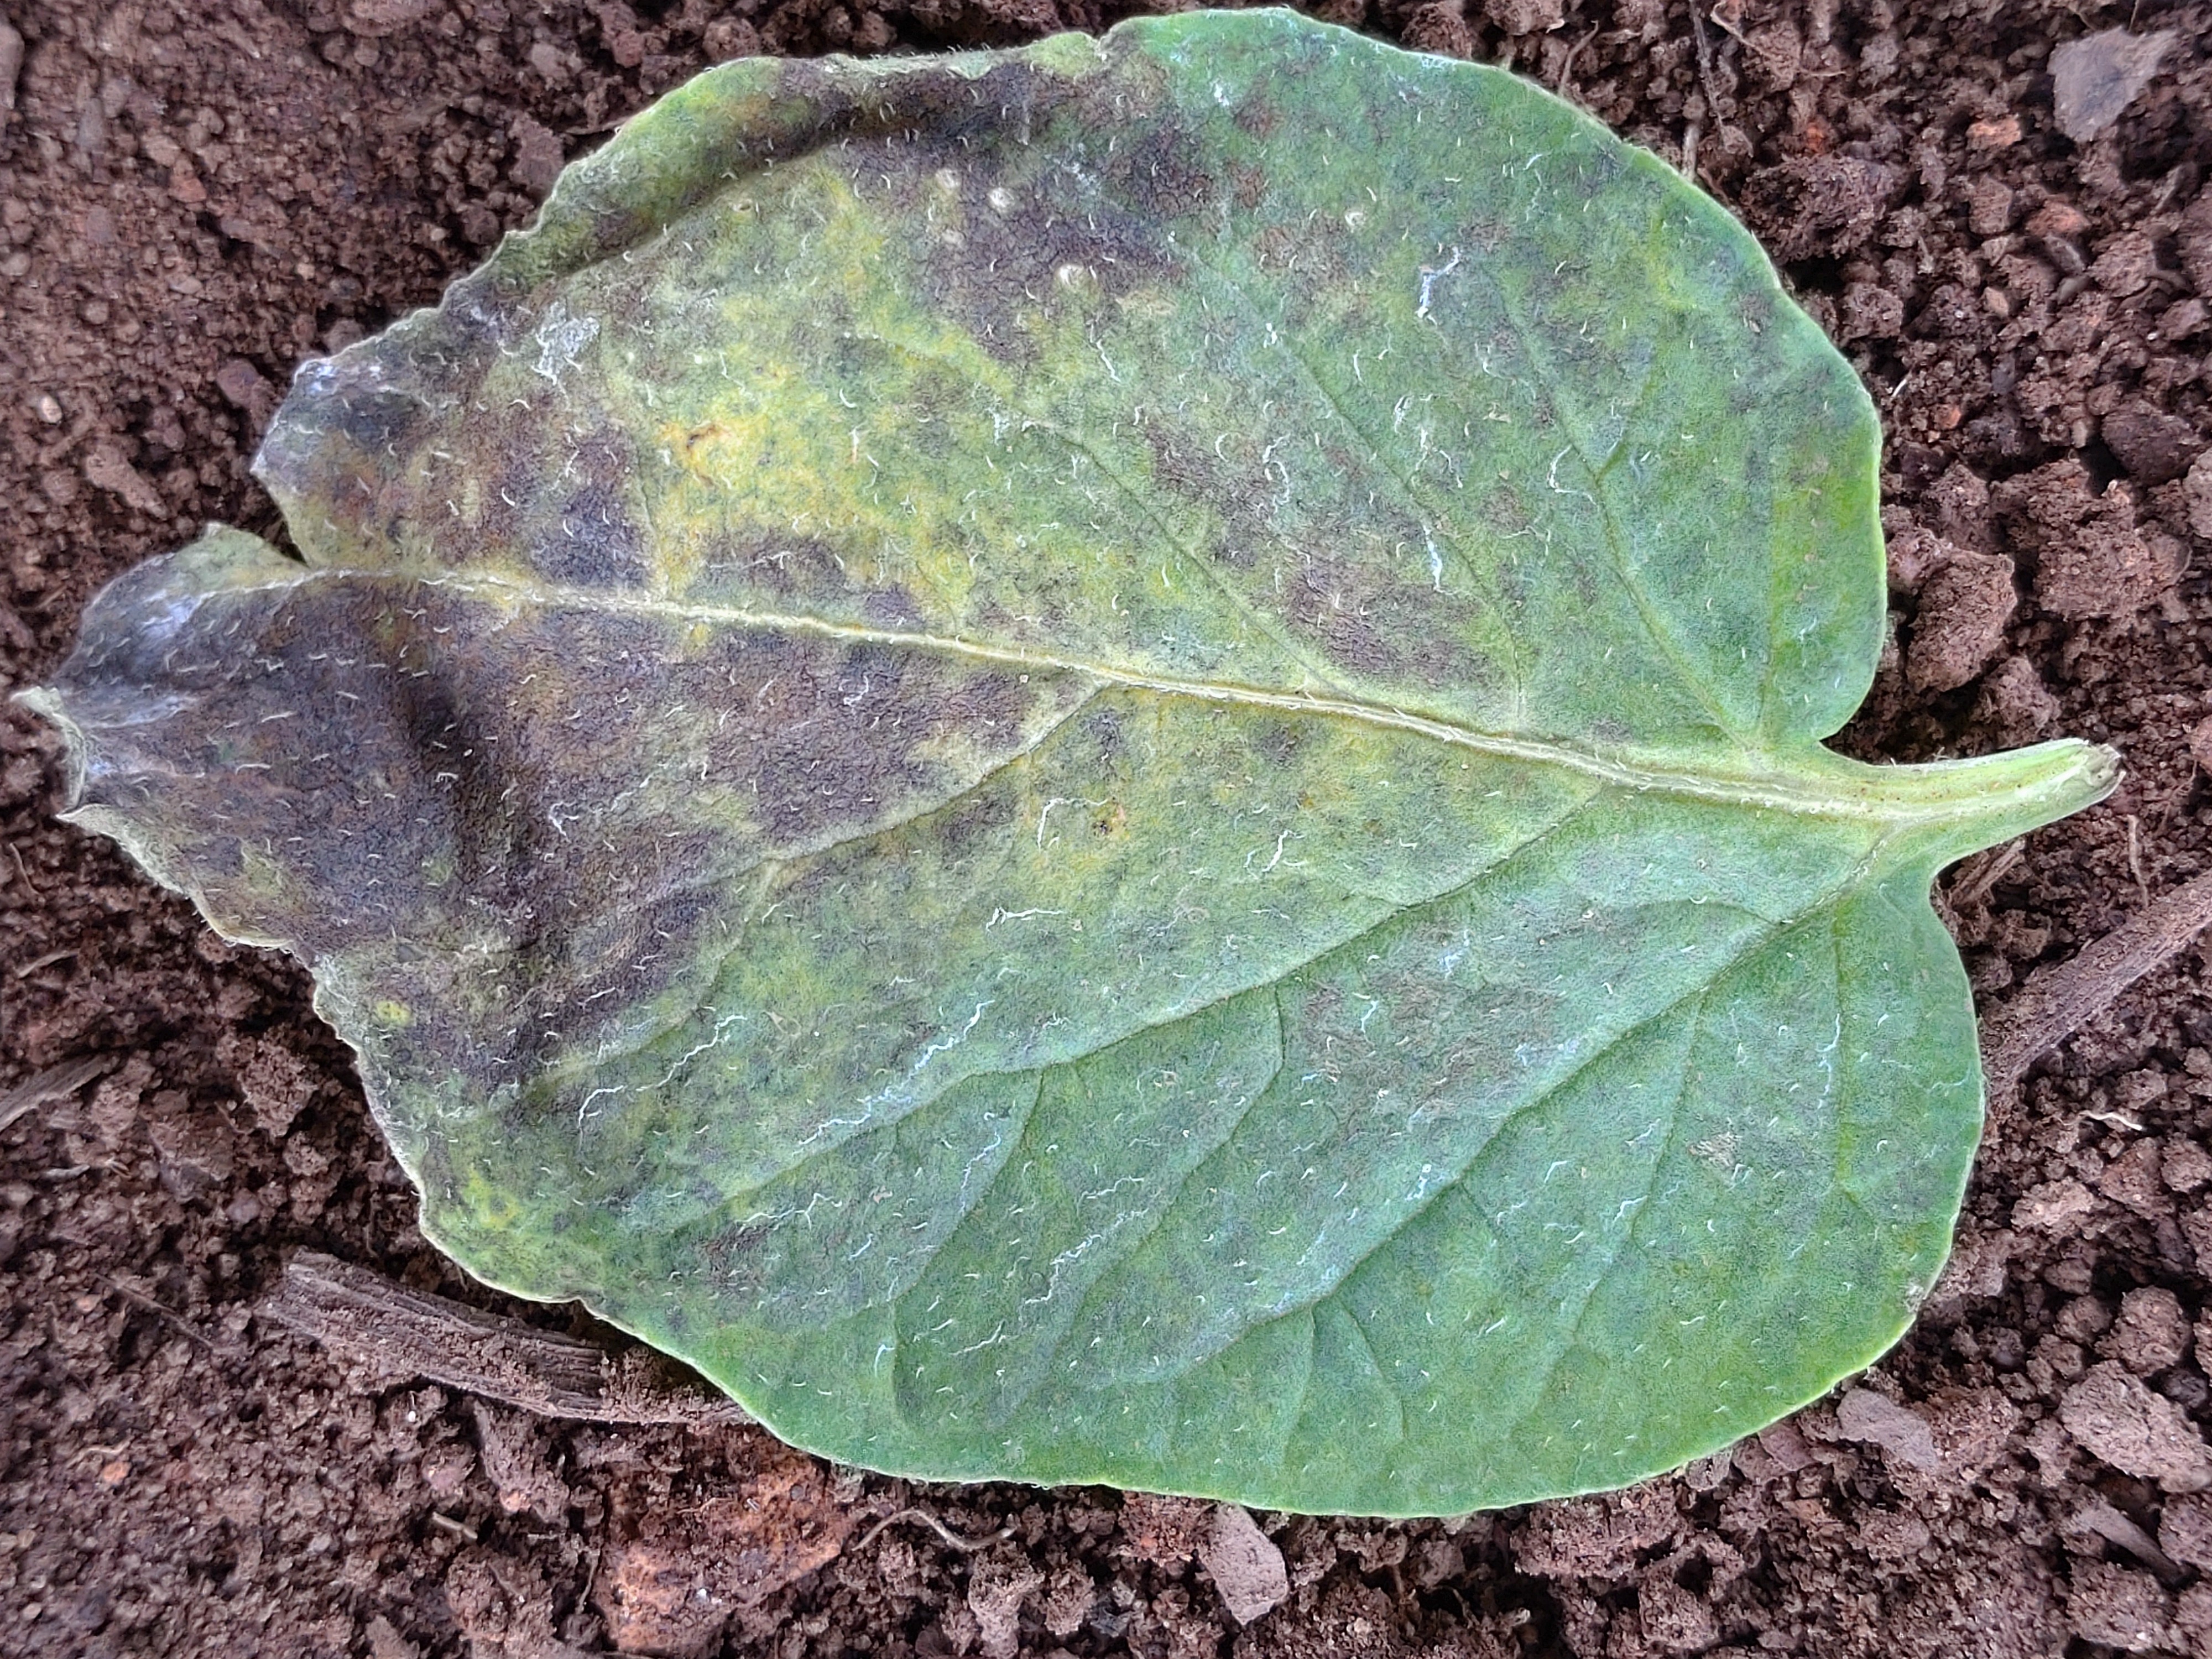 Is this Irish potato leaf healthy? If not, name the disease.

late blight
